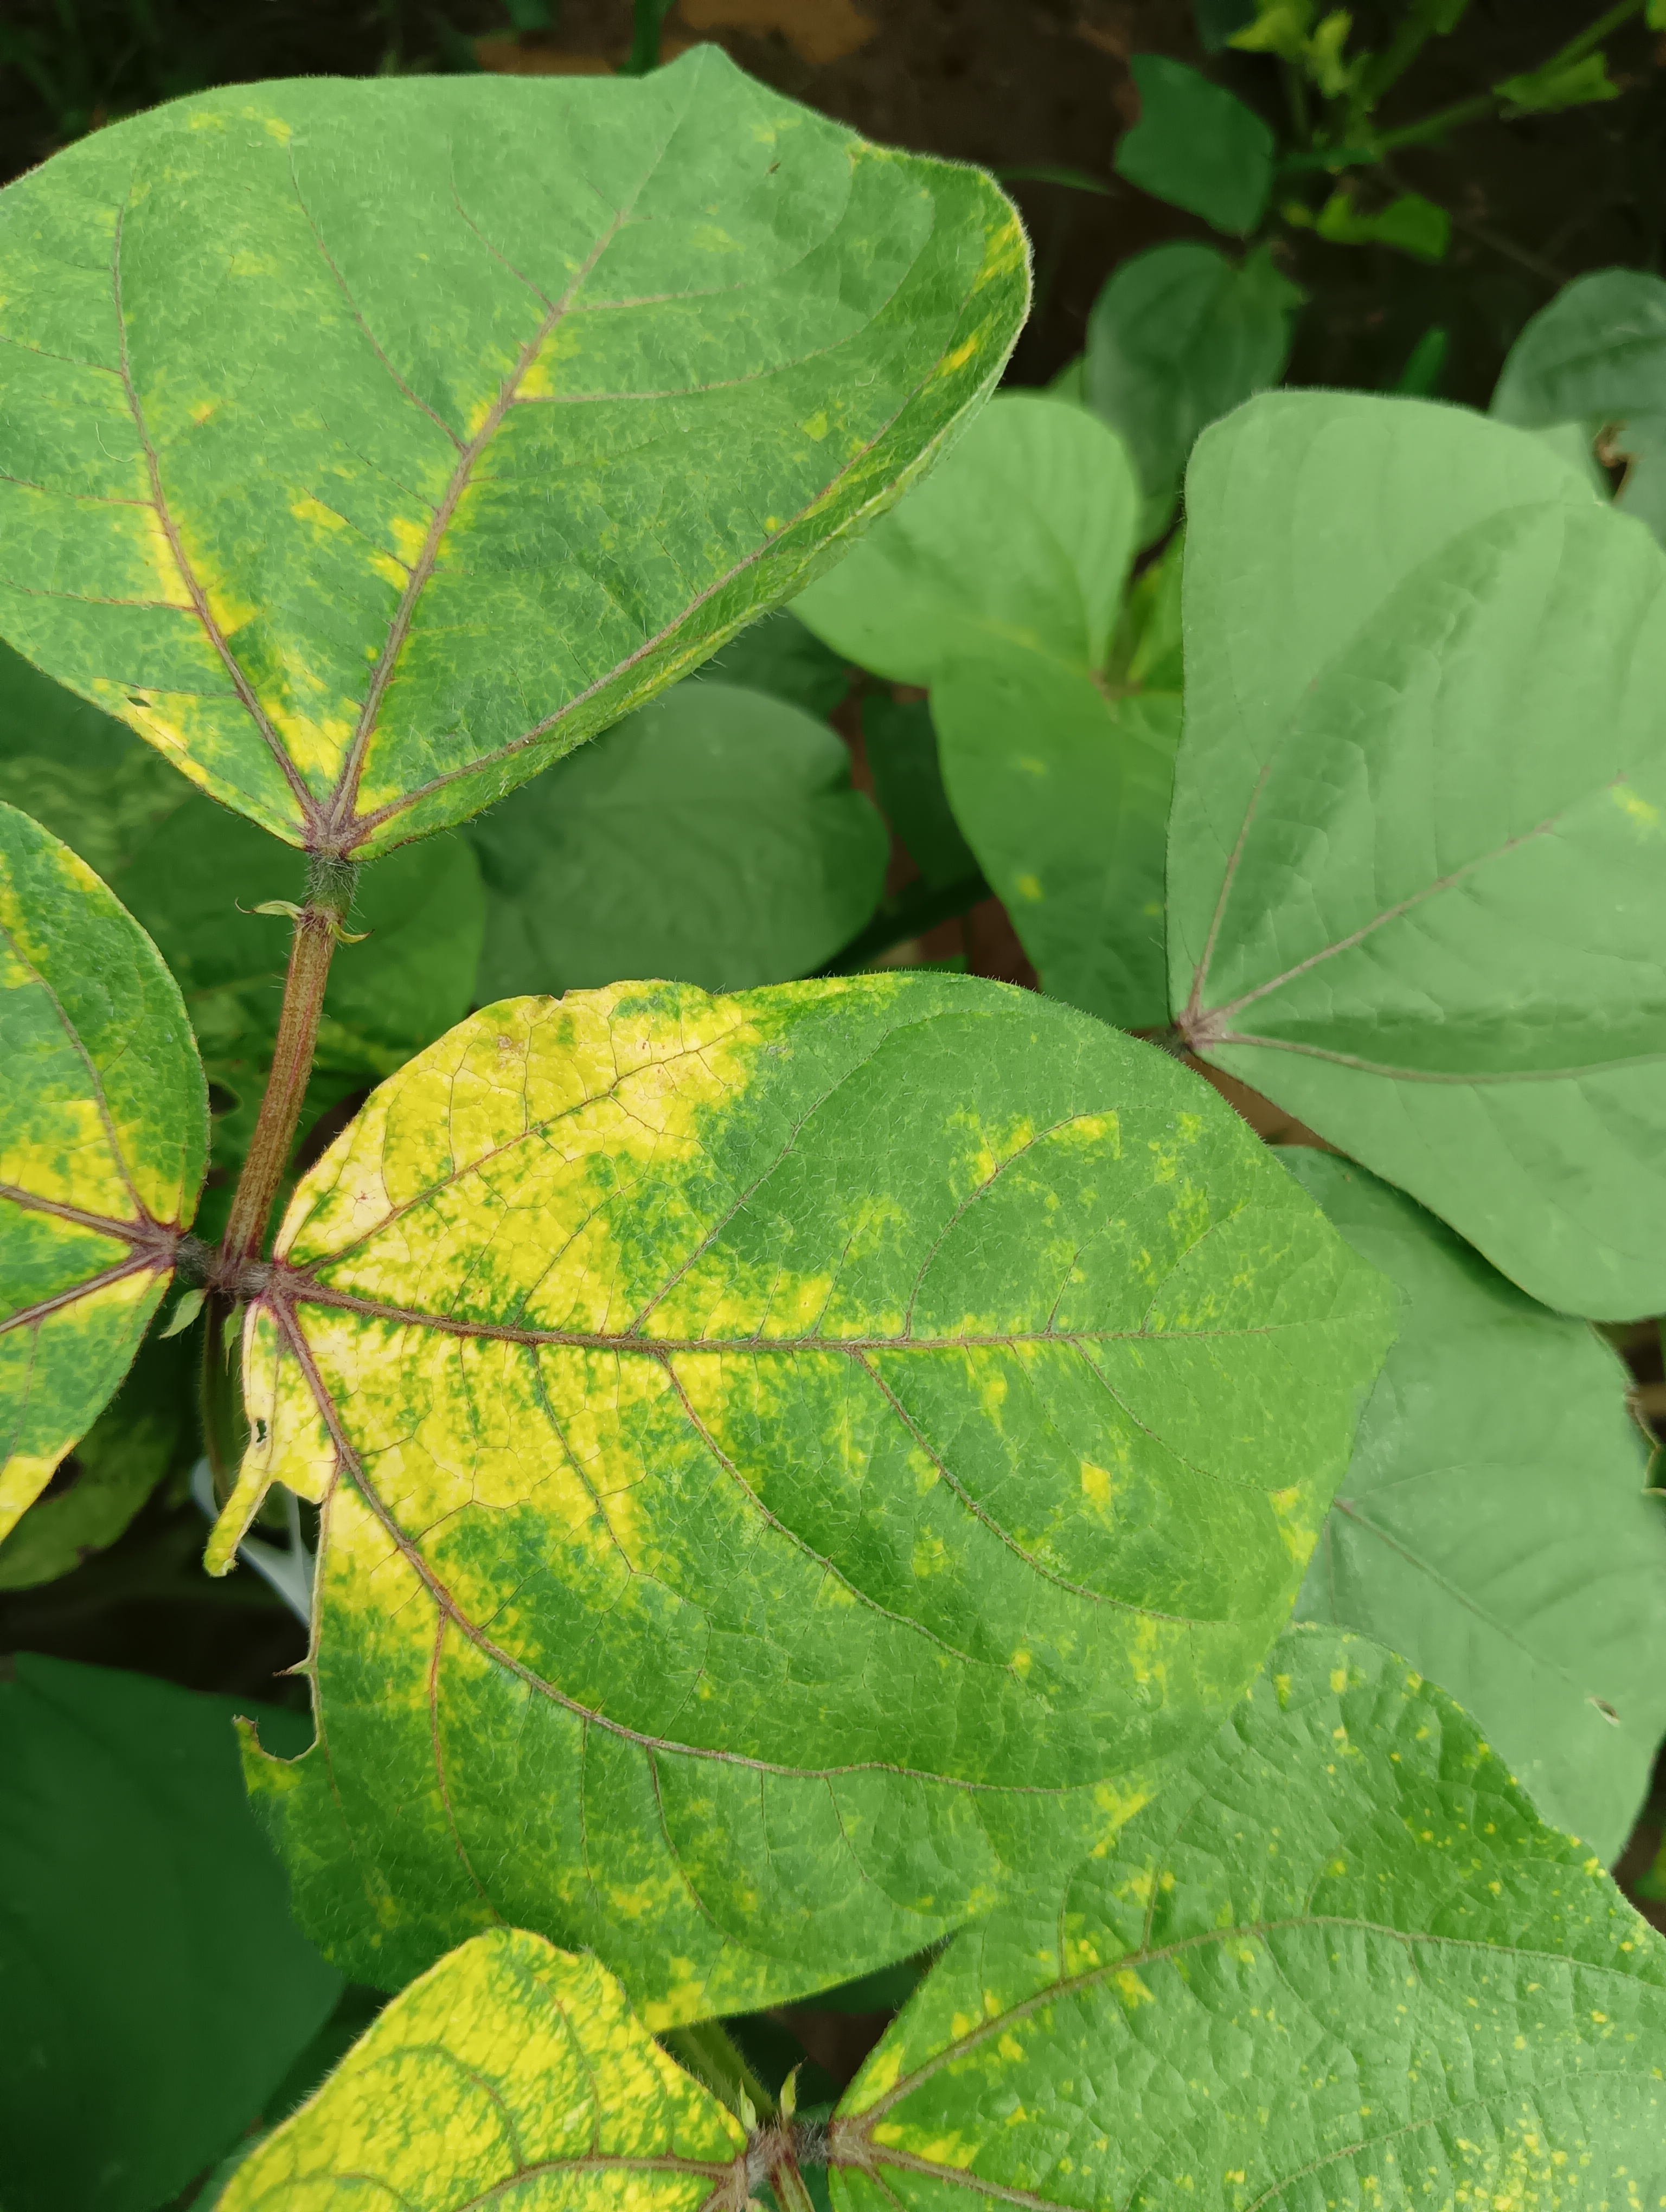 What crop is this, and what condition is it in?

mungbean, yellow mosaic
